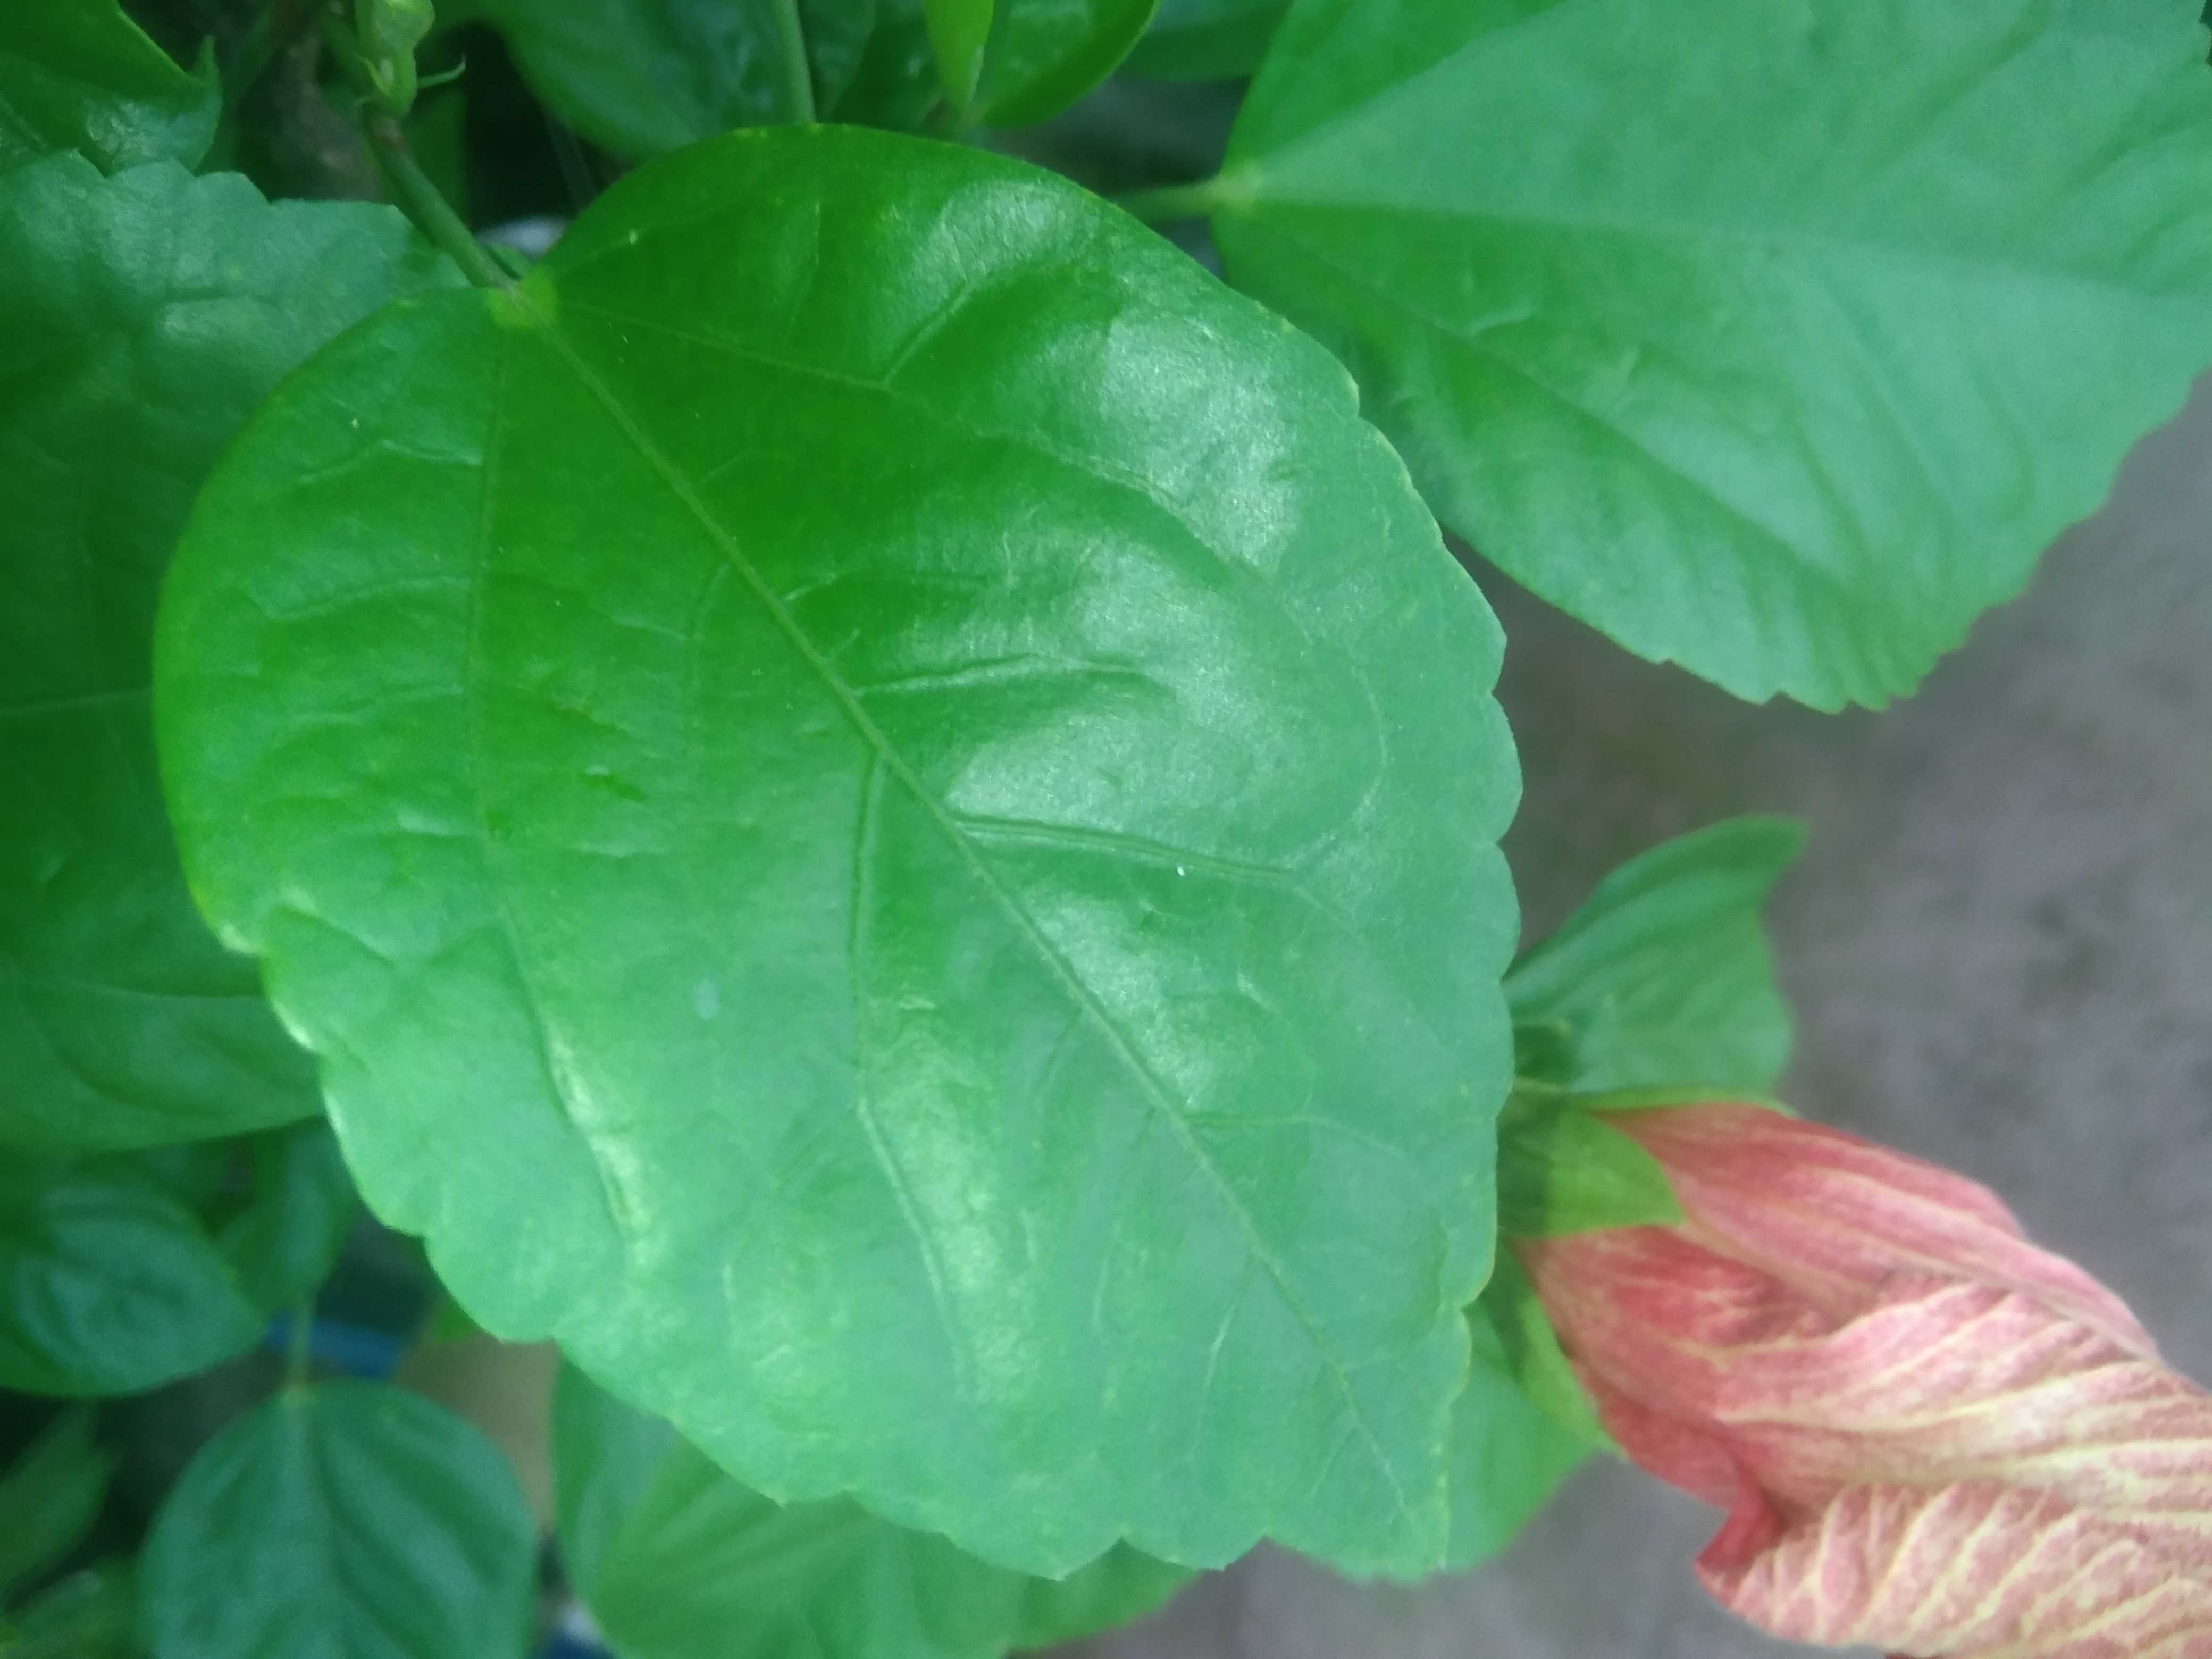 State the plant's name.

hibiscus
